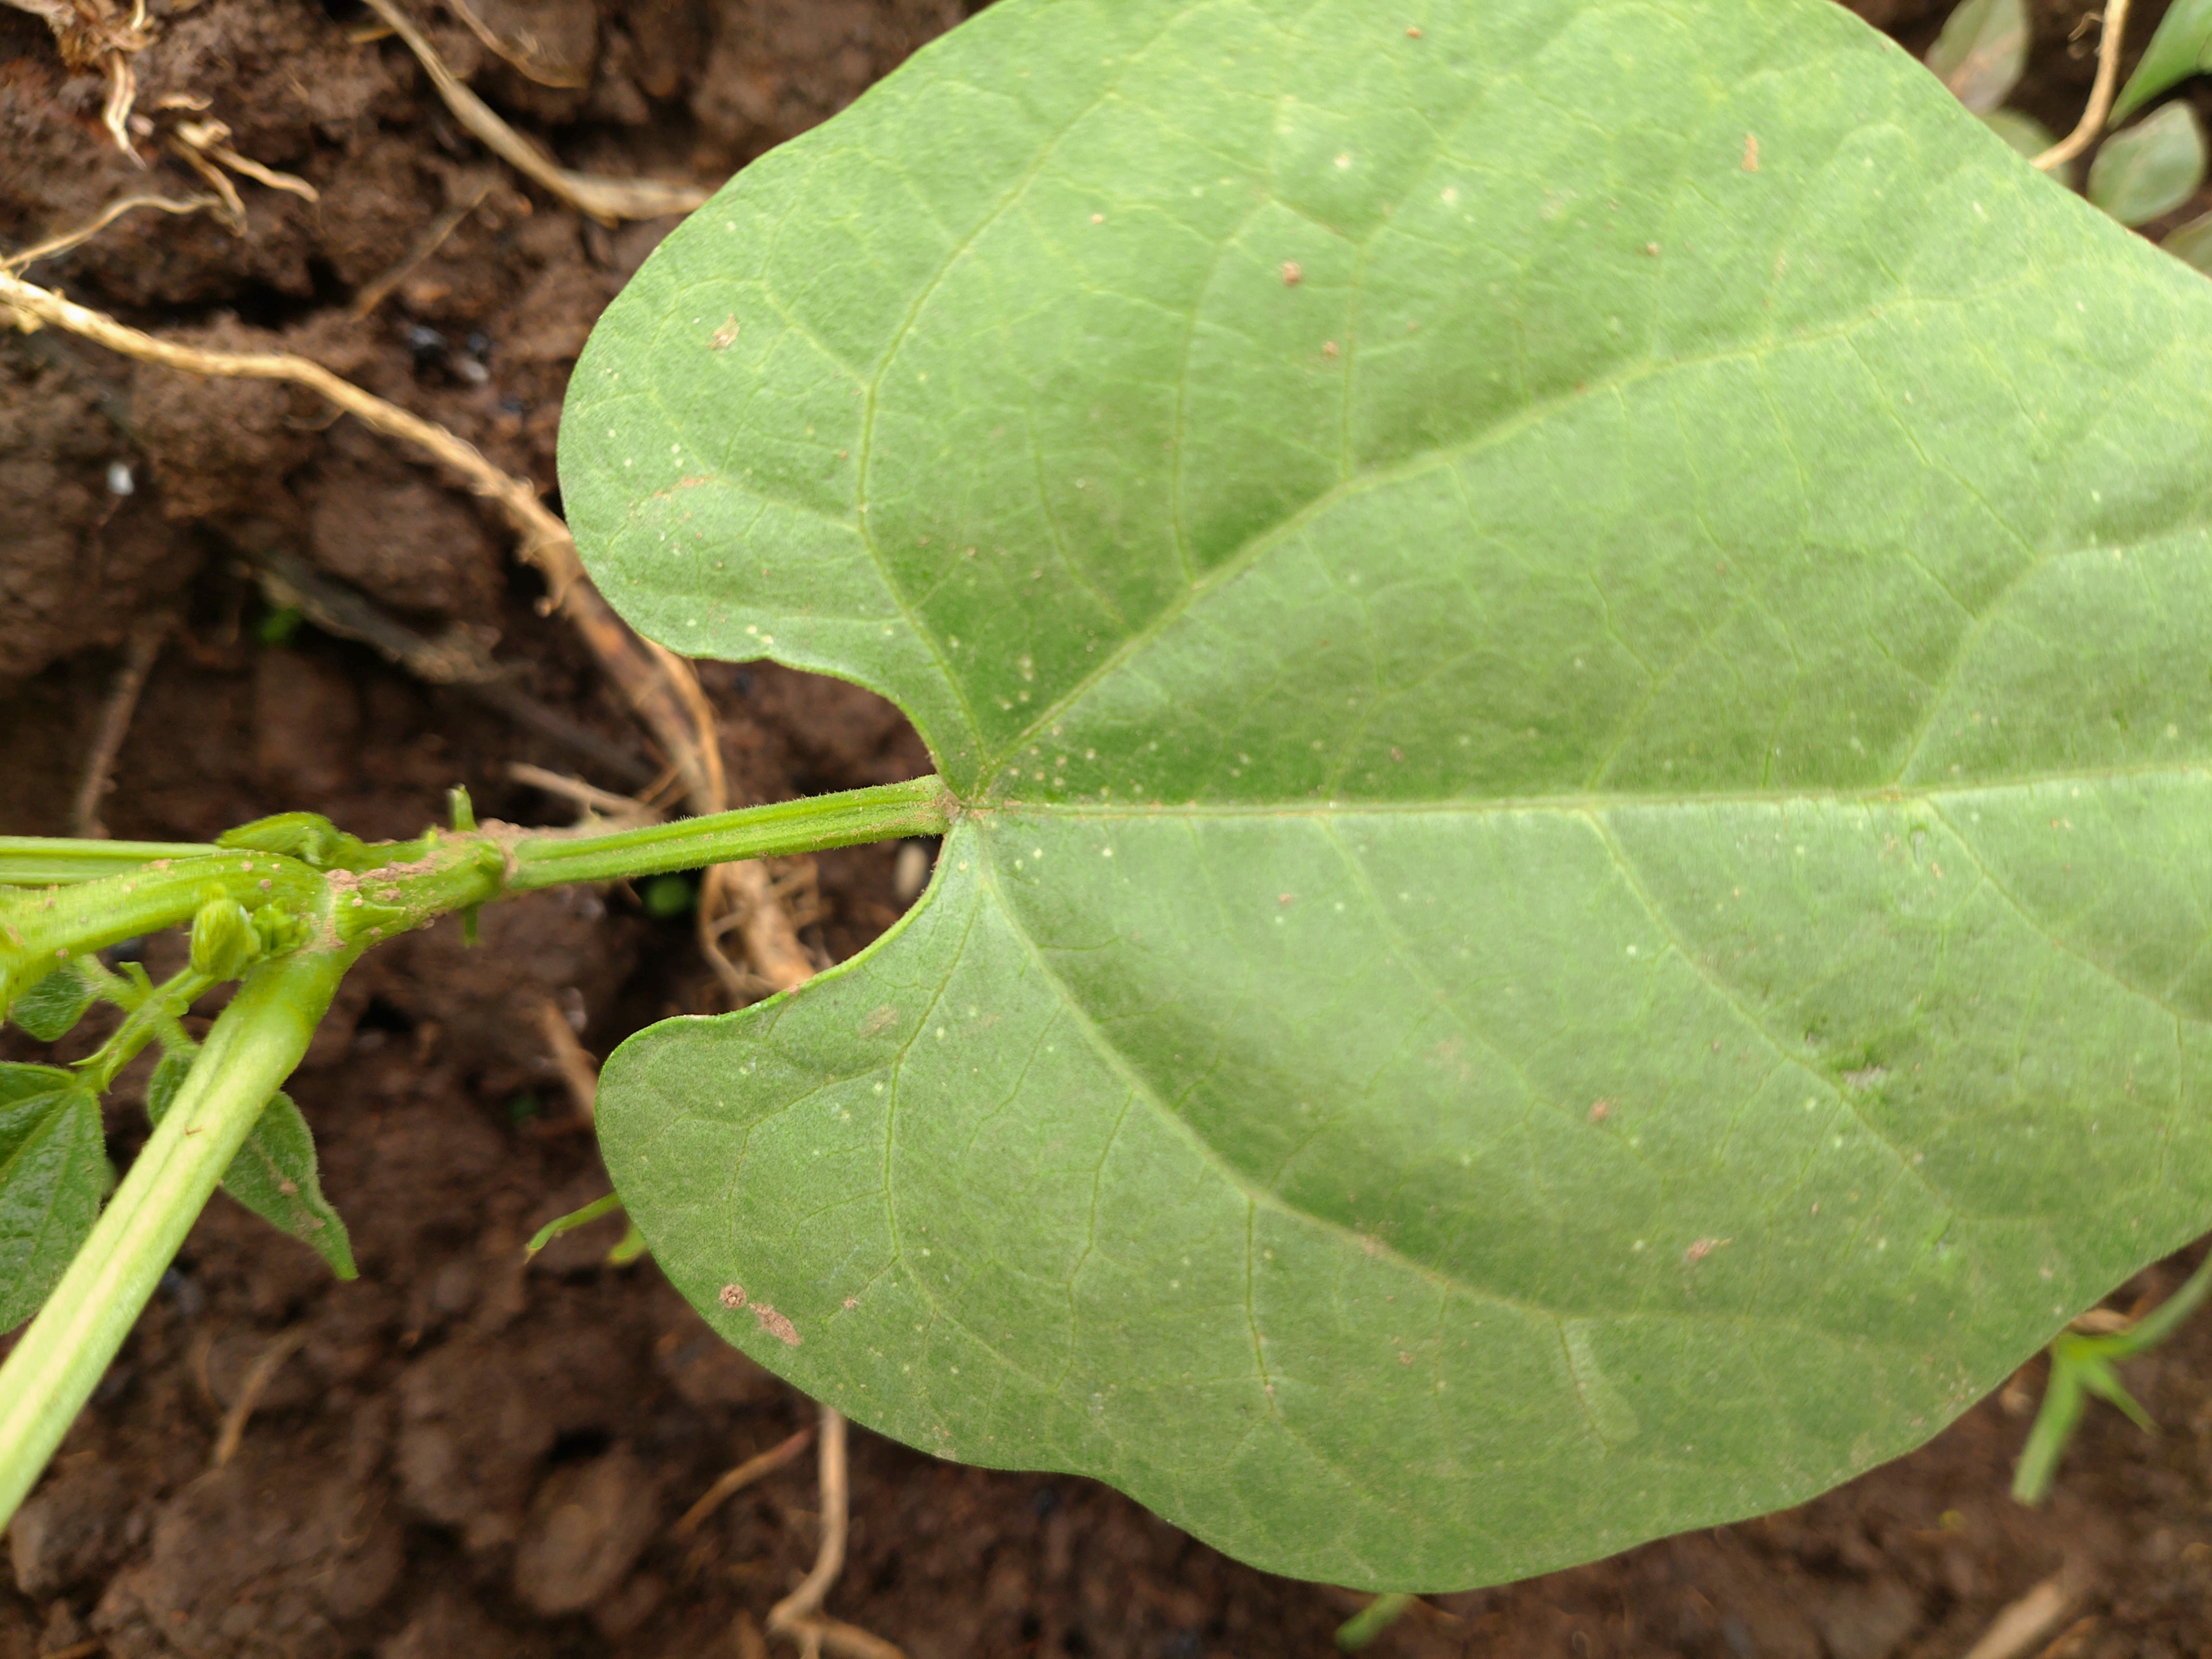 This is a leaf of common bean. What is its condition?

healthy
